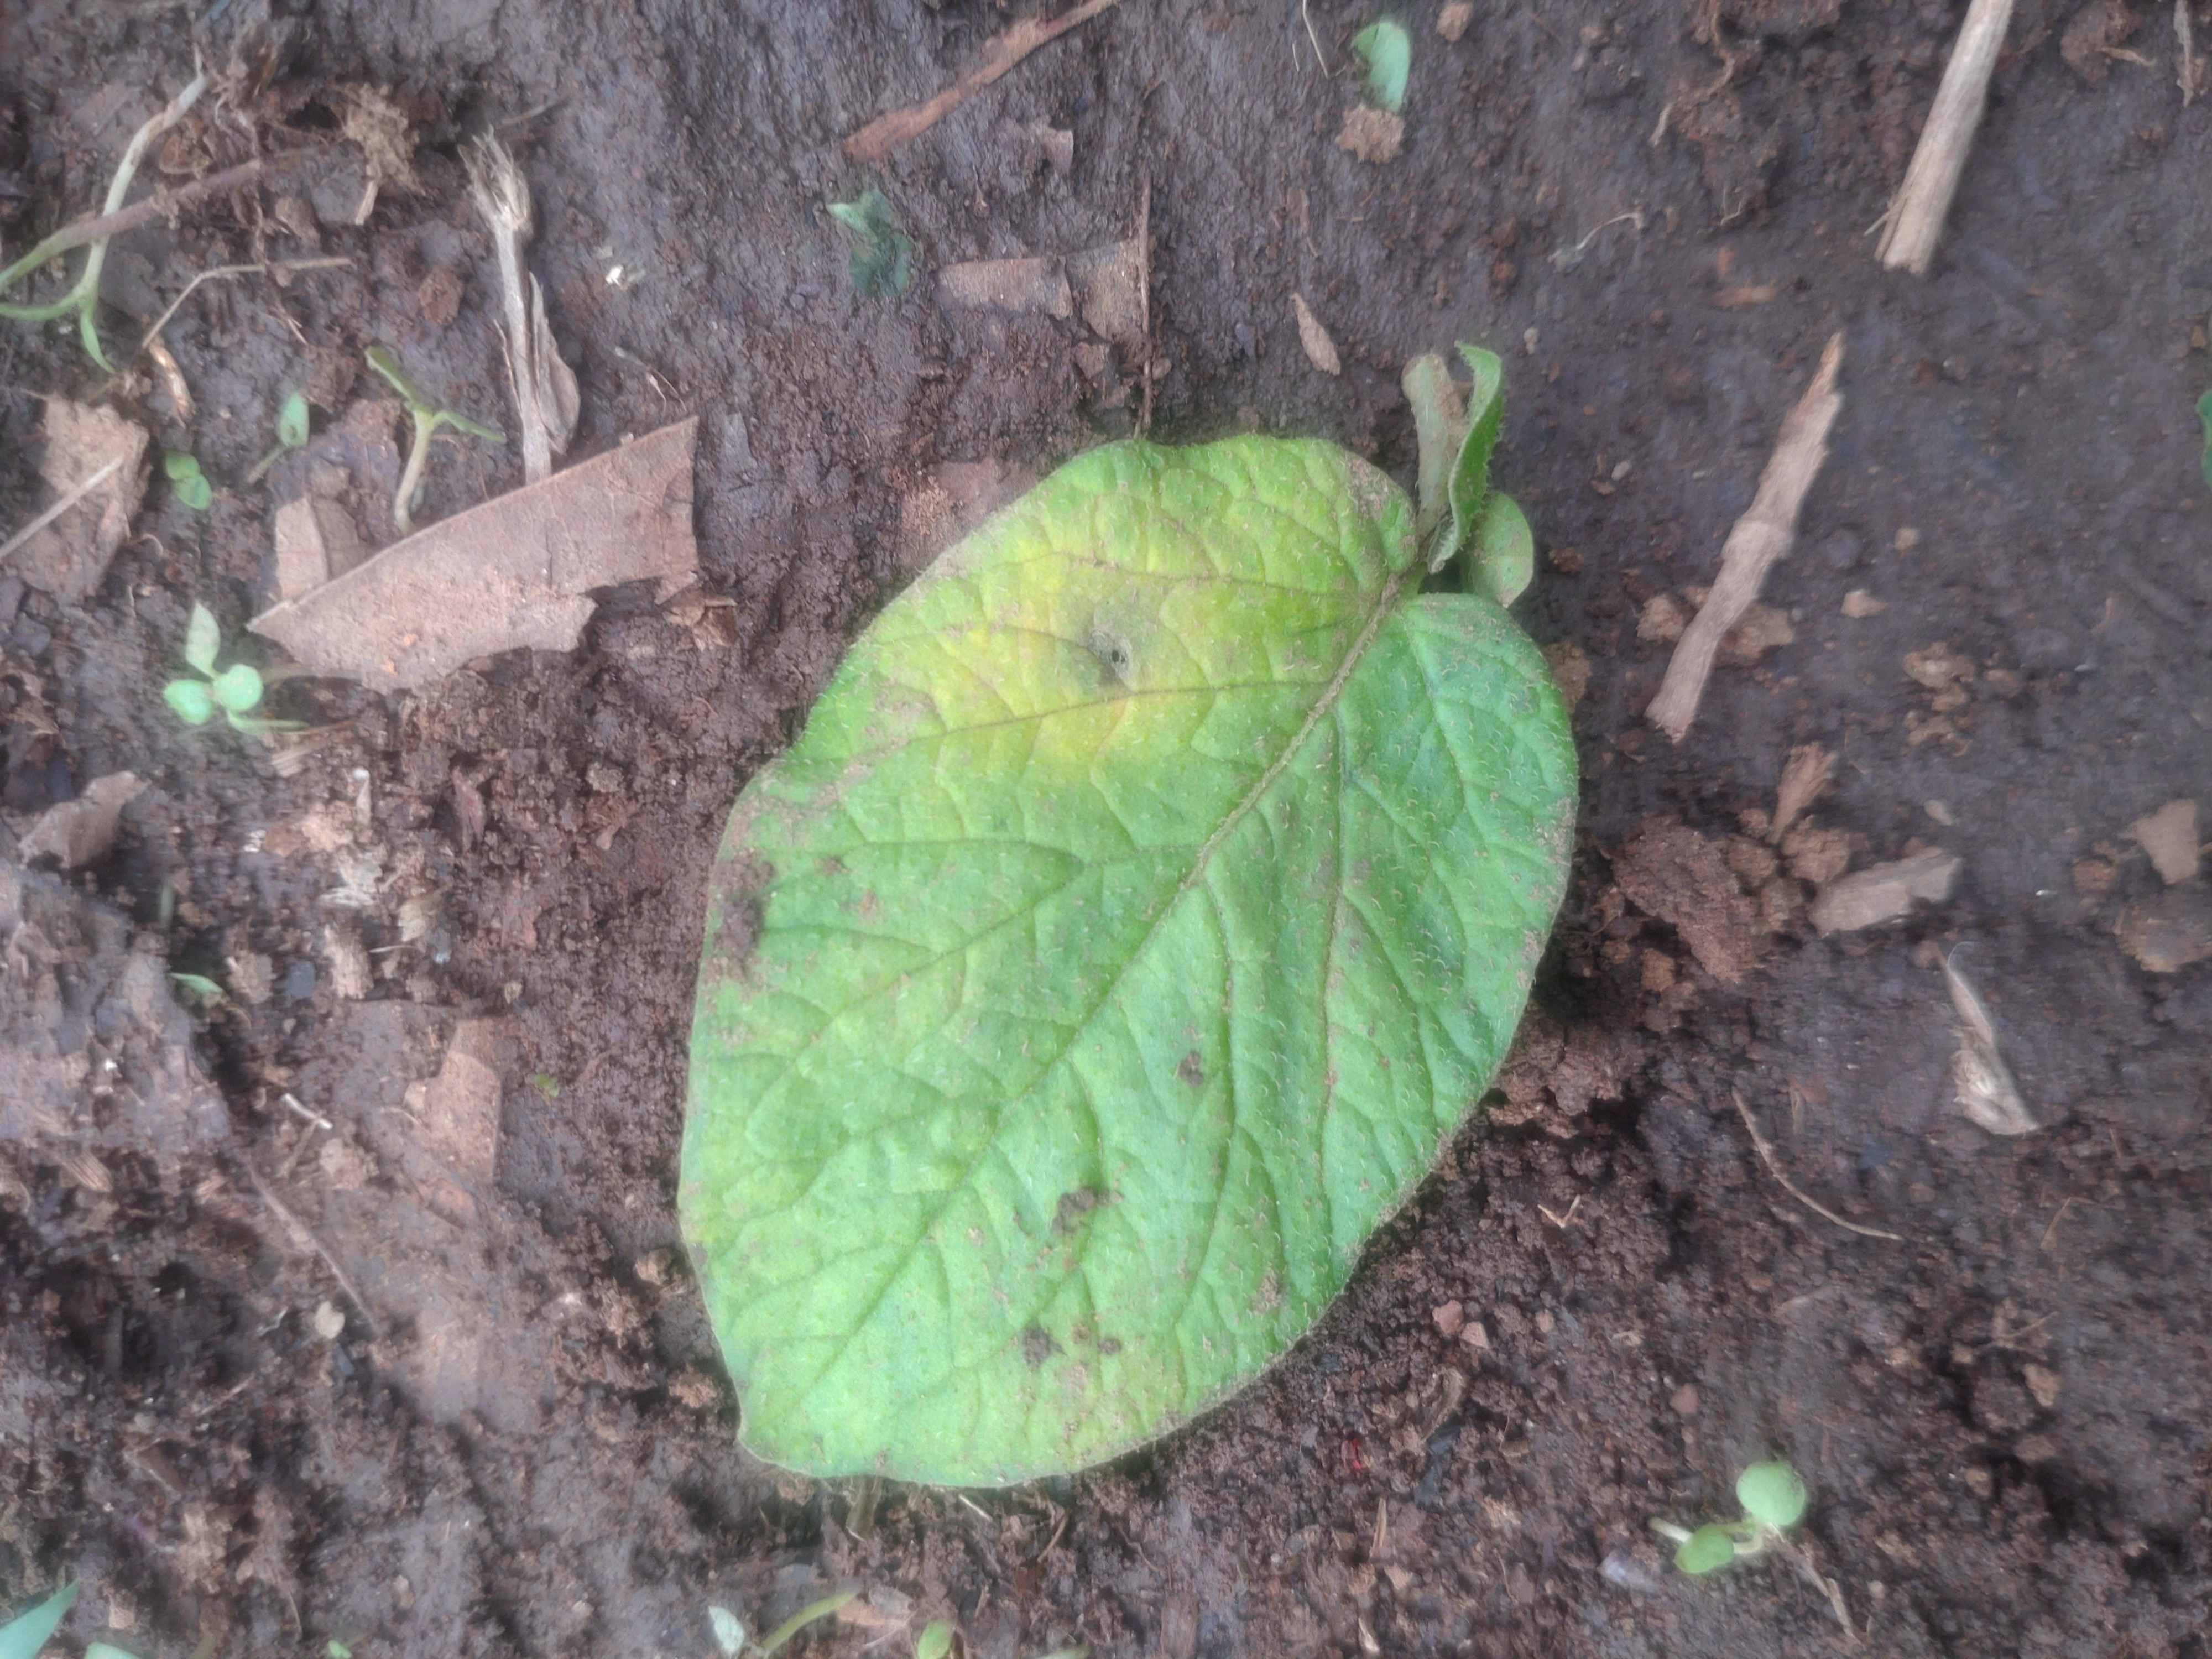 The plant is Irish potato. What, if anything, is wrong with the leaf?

late blight
